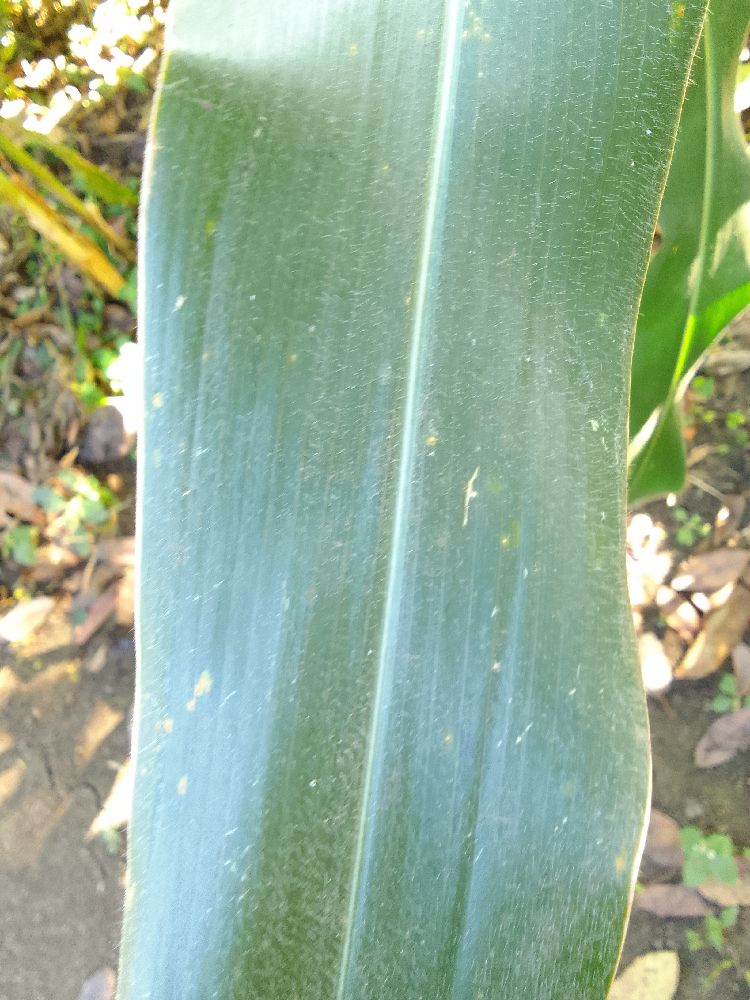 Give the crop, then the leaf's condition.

maize, healthy
